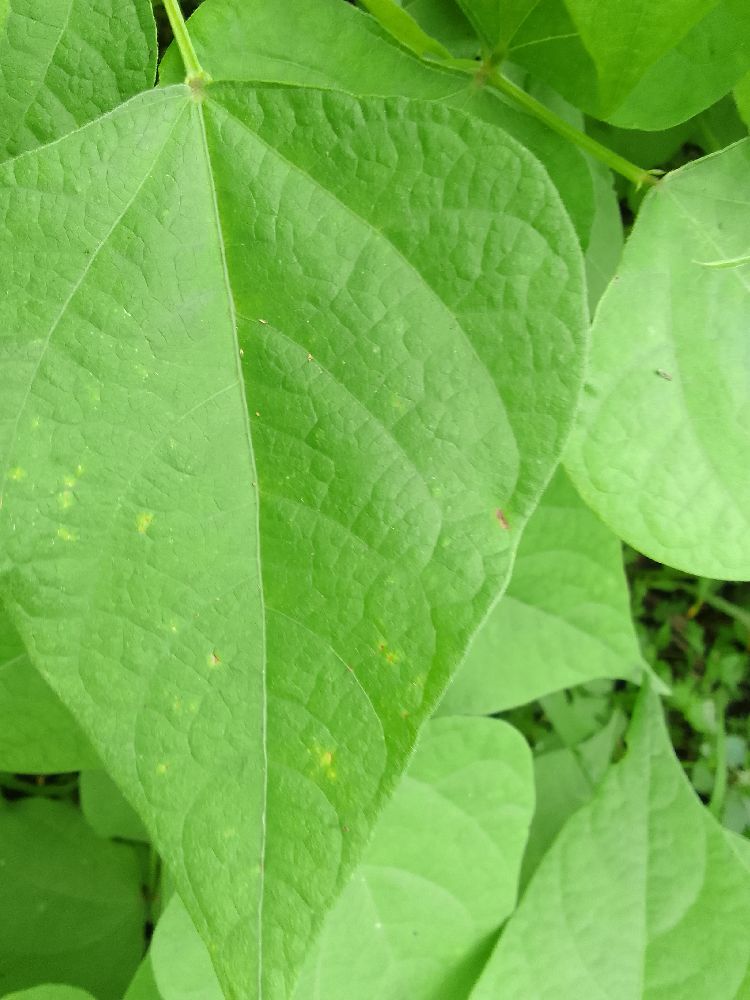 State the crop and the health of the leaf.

common bean, healthy
